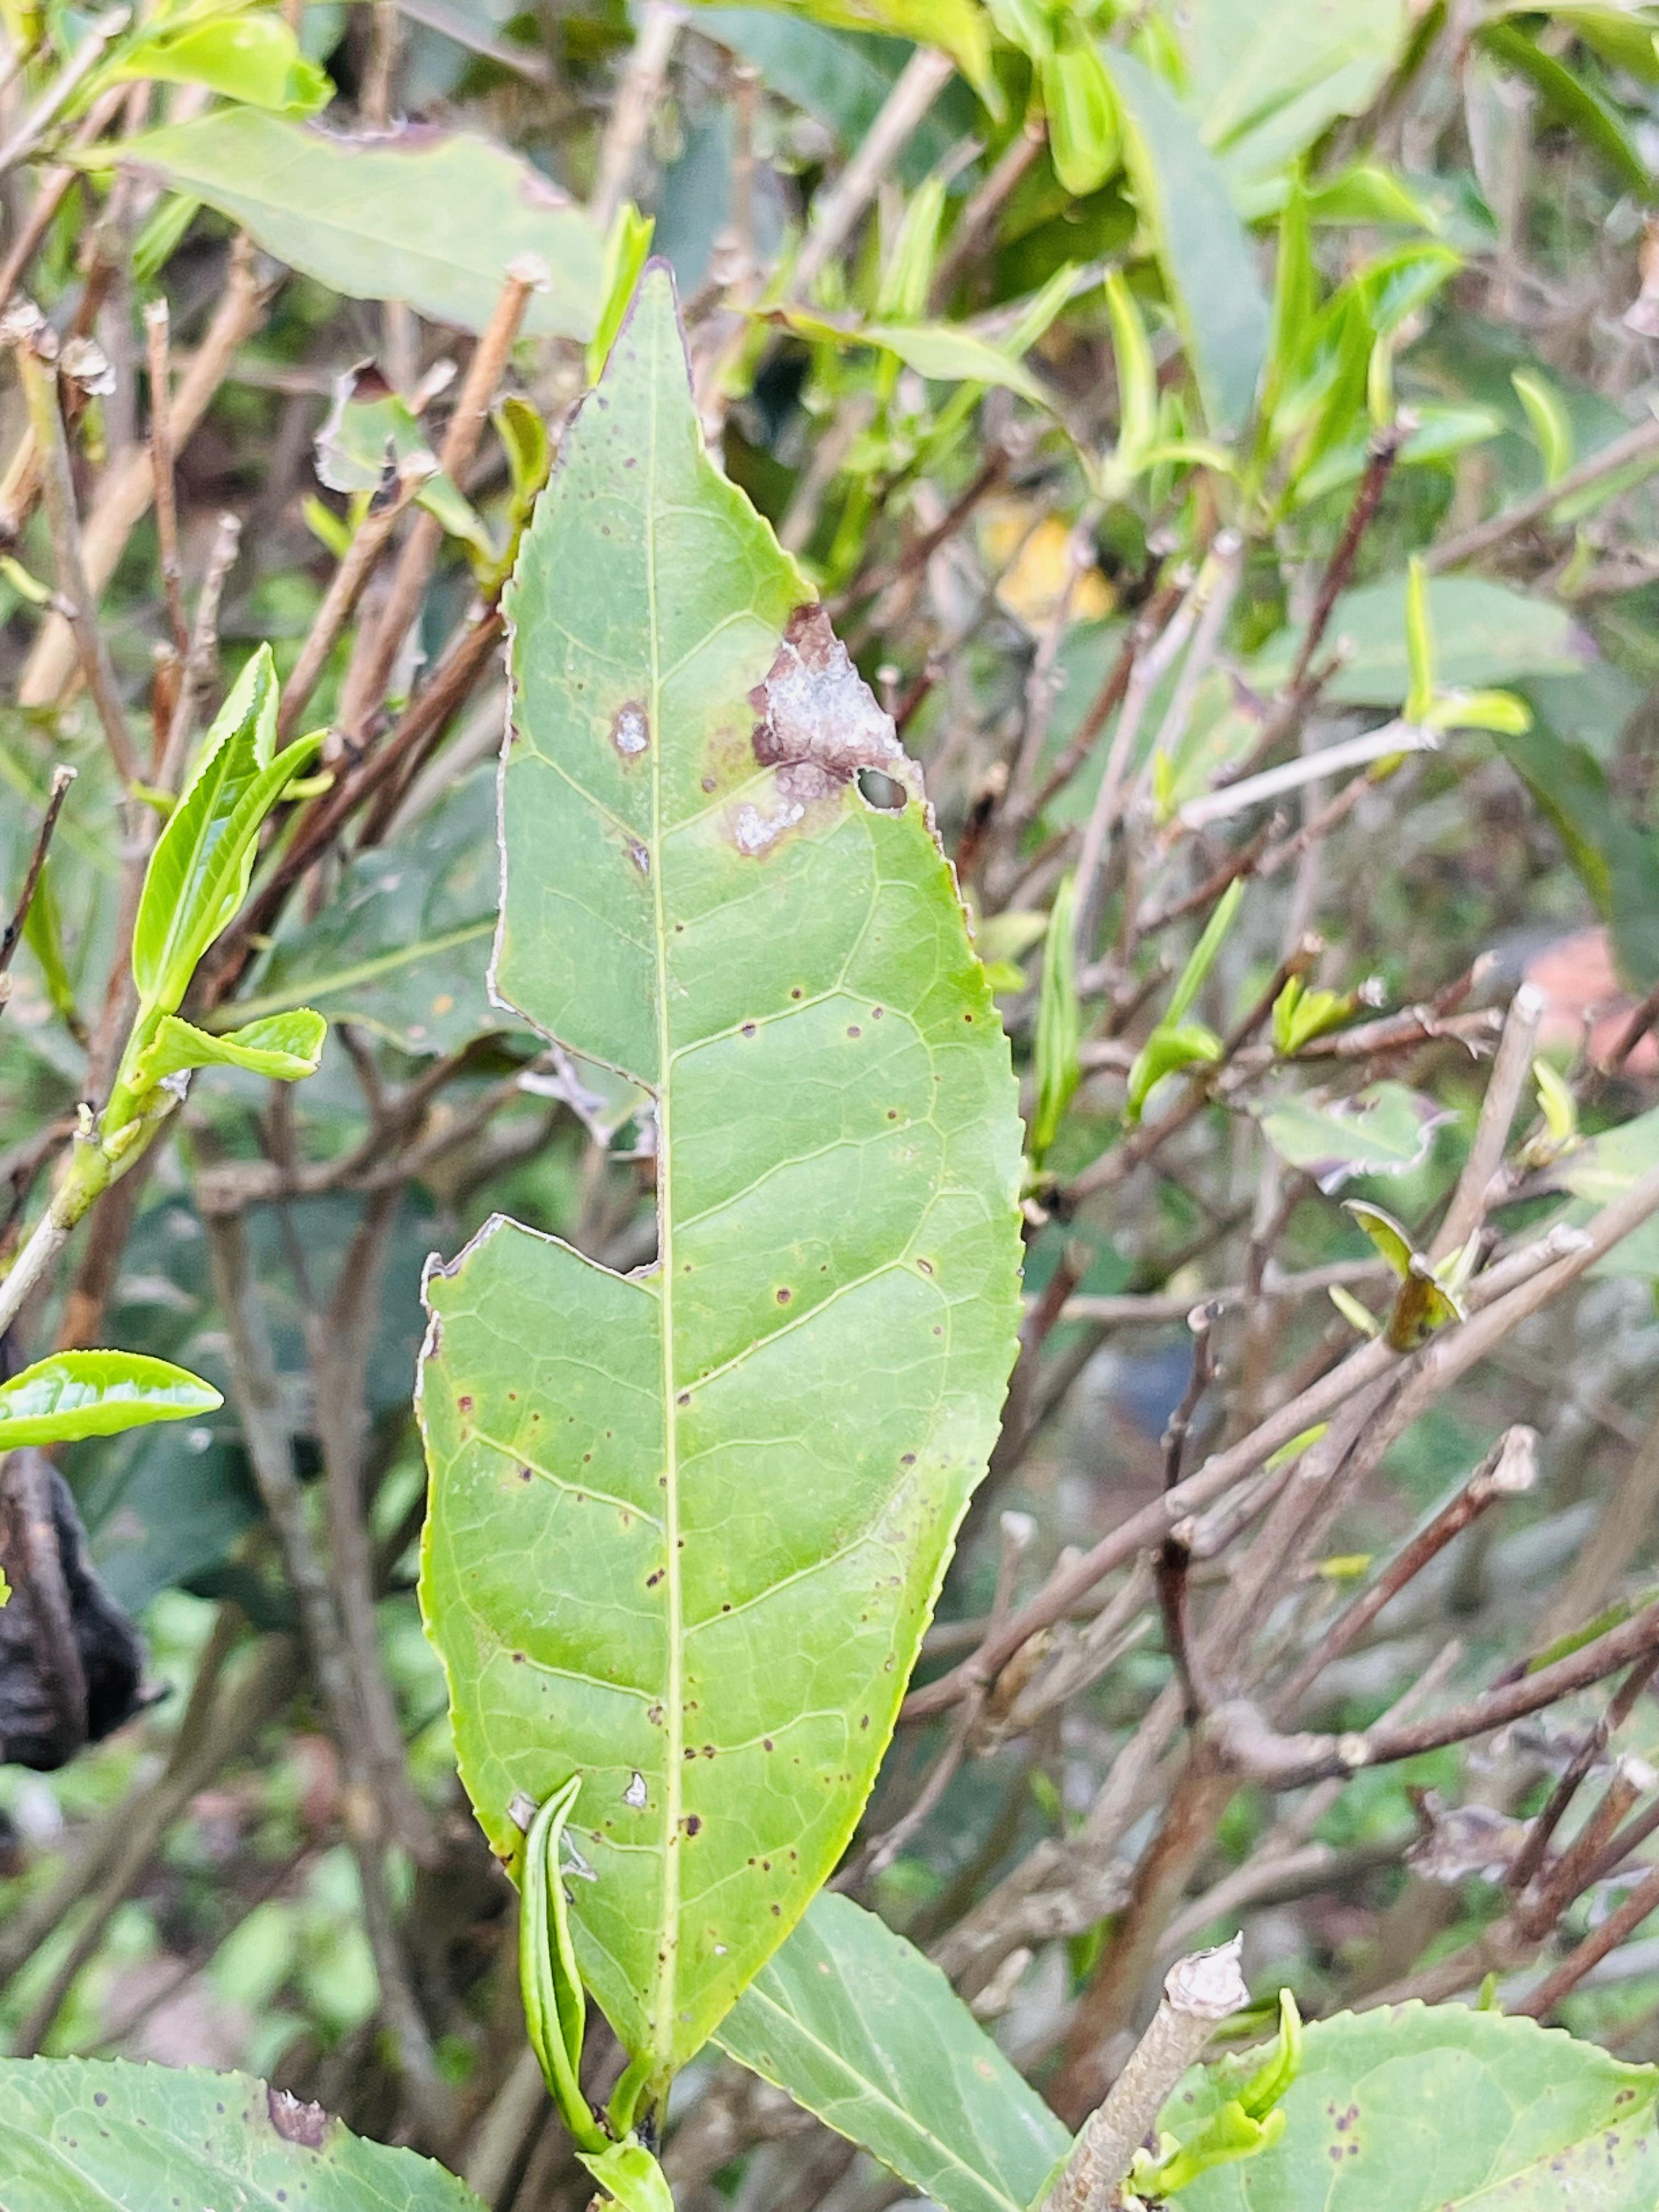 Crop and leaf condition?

tea, red rust
